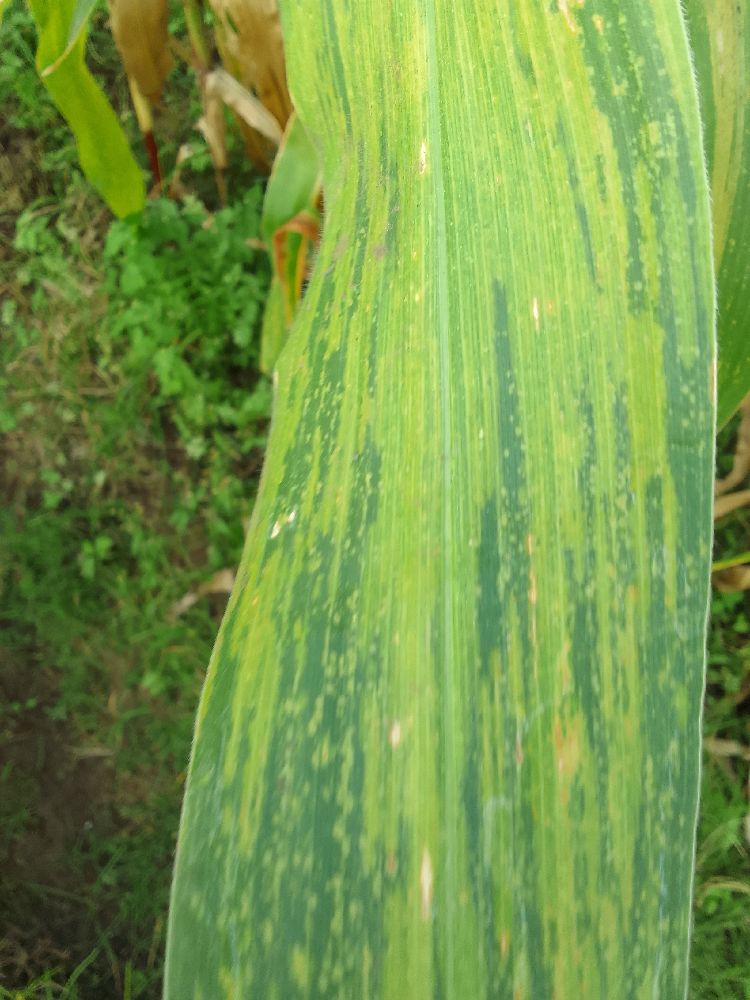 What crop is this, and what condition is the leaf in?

maize, maize lethal necrosis
